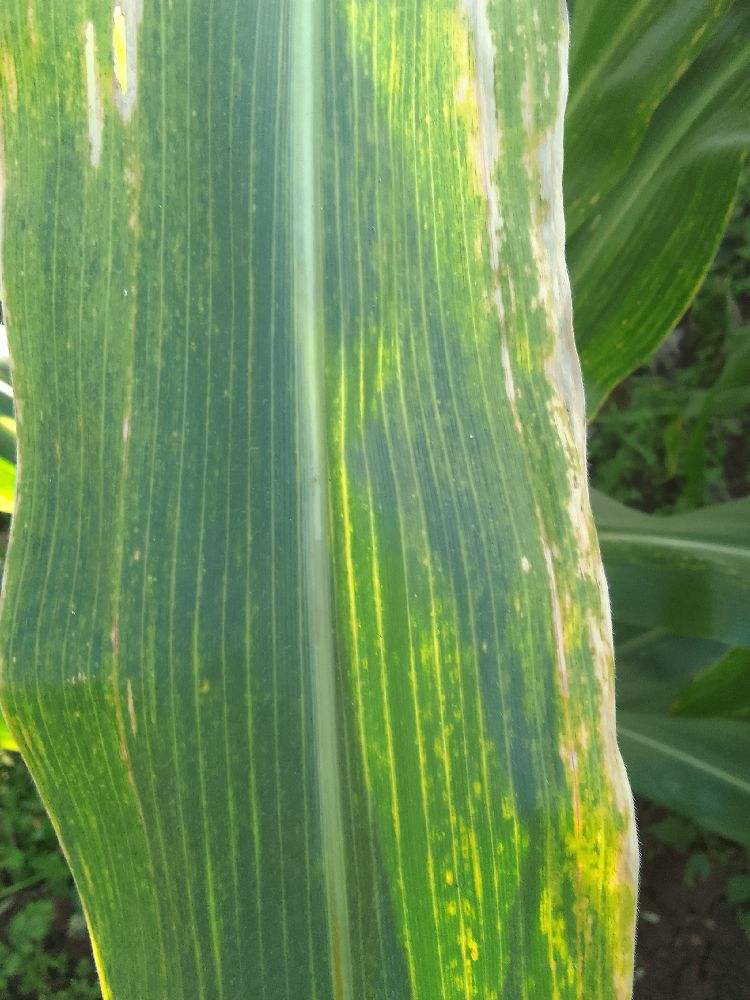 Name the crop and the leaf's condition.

maize, maize lethal necrosis
